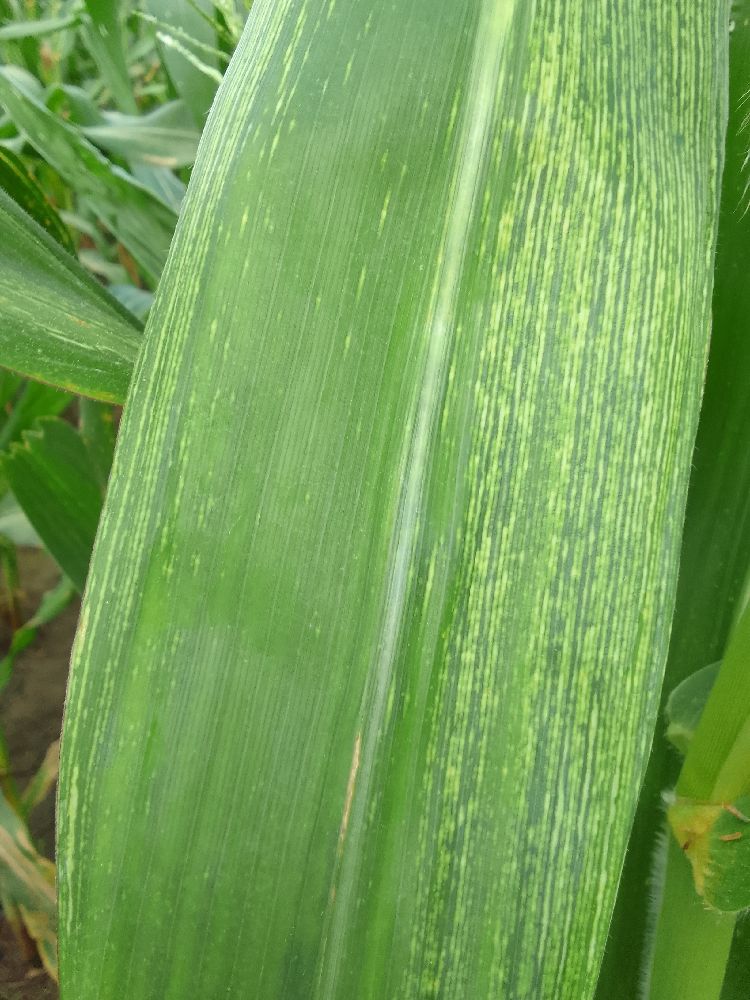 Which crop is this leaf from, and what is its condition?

maize, maize streak virus
